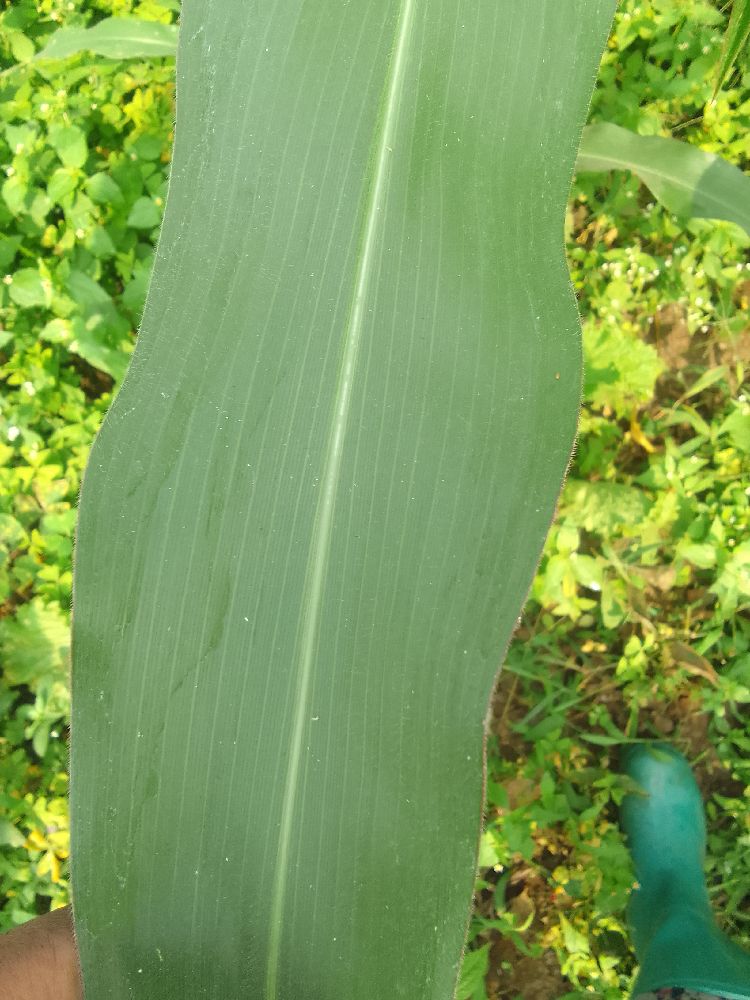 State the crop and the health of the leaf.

maize, healthy
